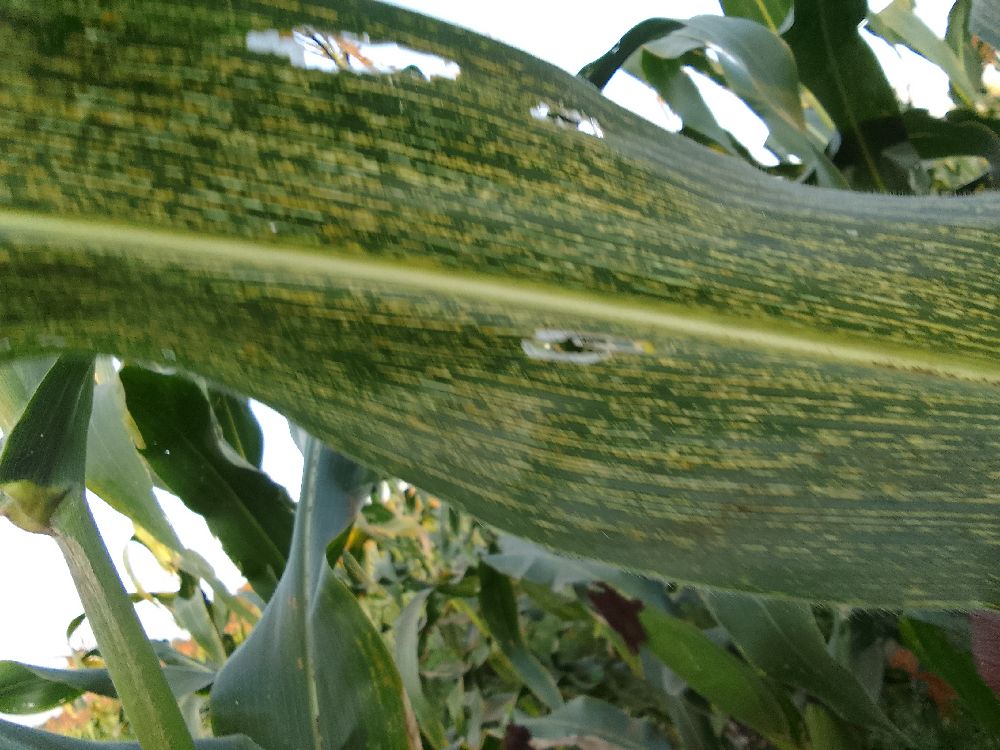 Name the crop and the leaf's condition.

maize, maize streak virus
